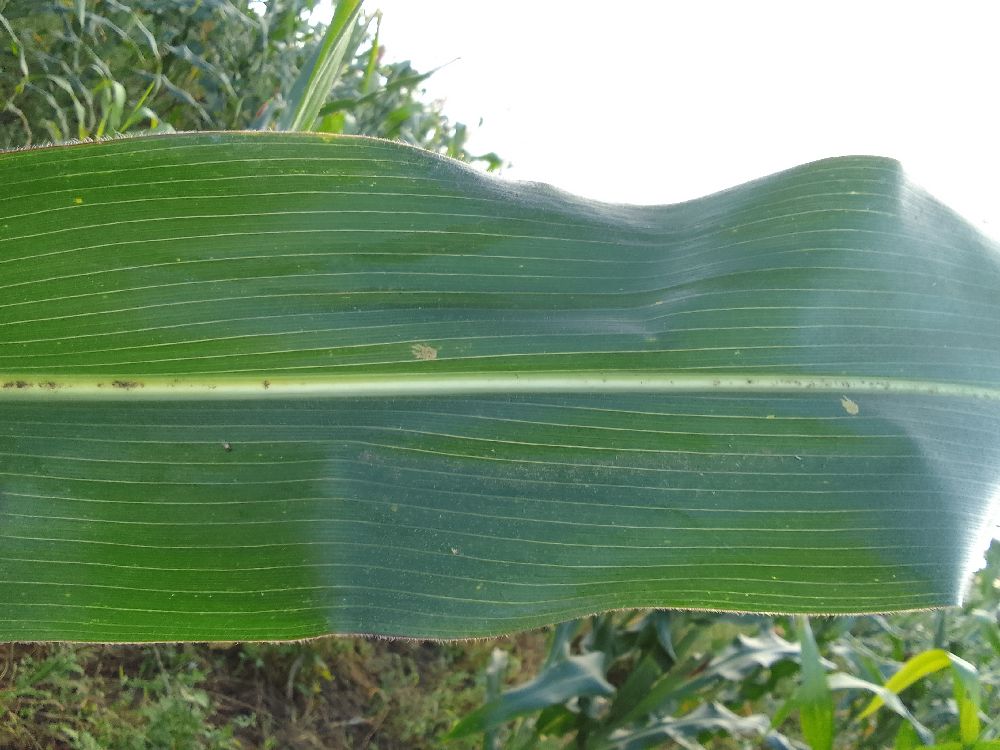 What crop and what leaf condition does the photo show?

maize, healthy
